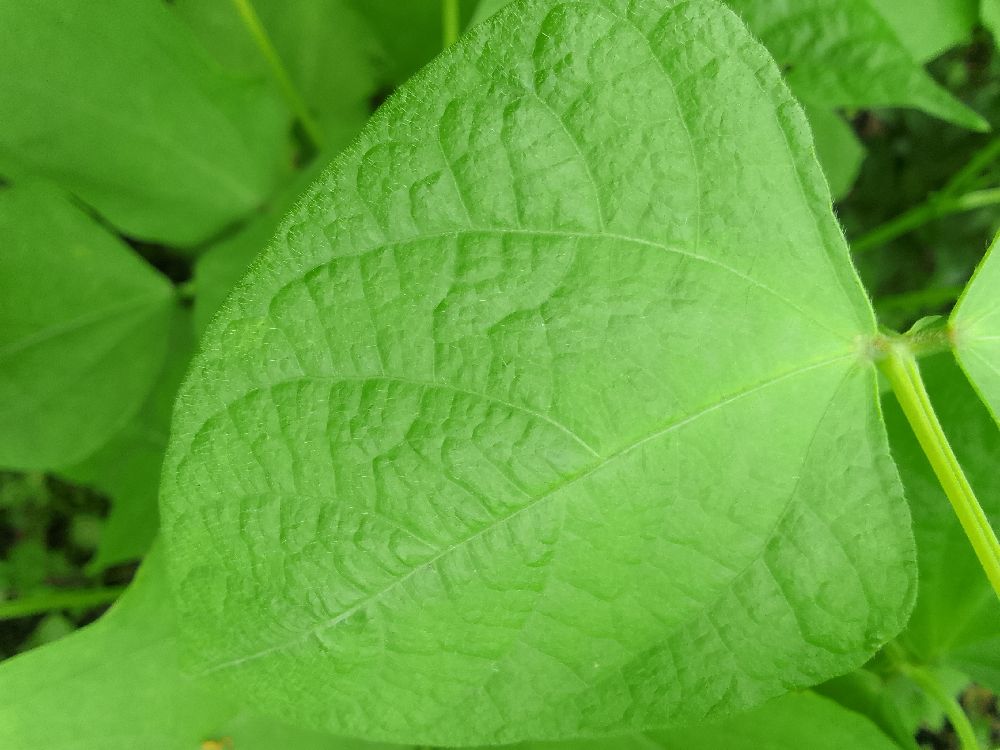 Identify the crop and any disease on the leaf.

common bean, healthy
